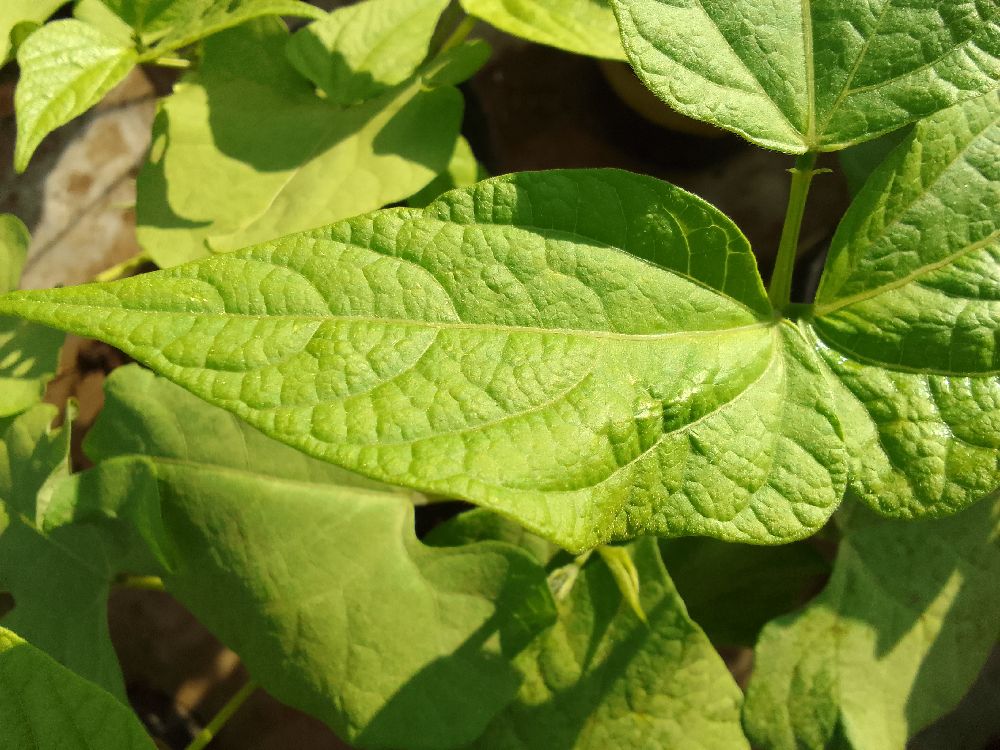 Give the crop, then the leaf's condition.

common bean, healthy
